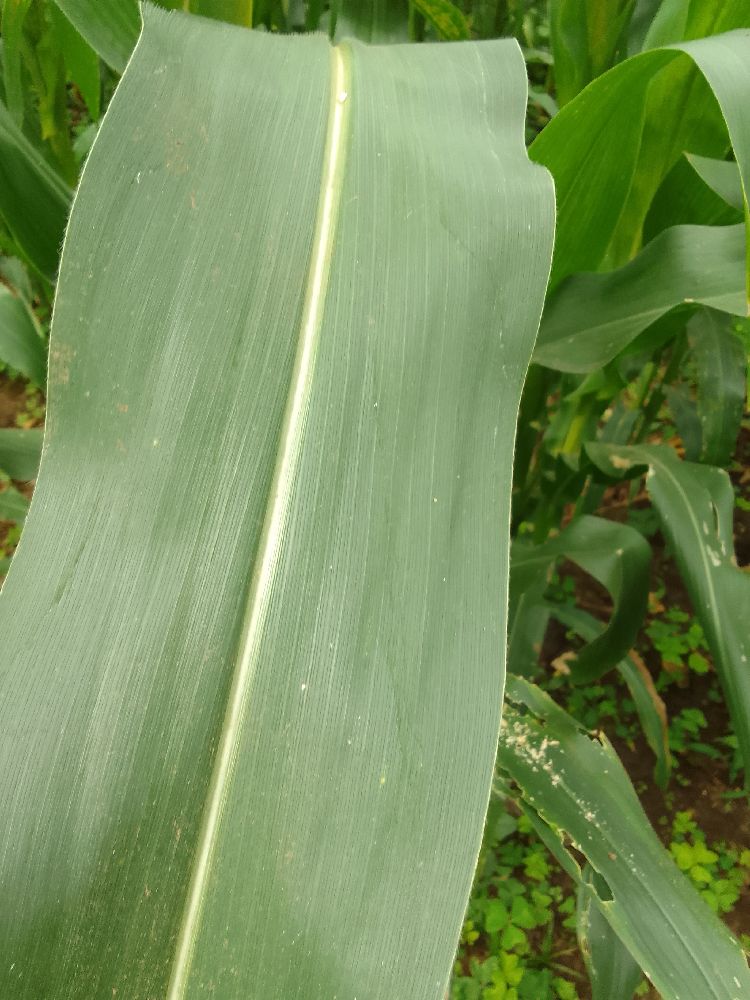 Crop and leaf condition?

maize, healthy
